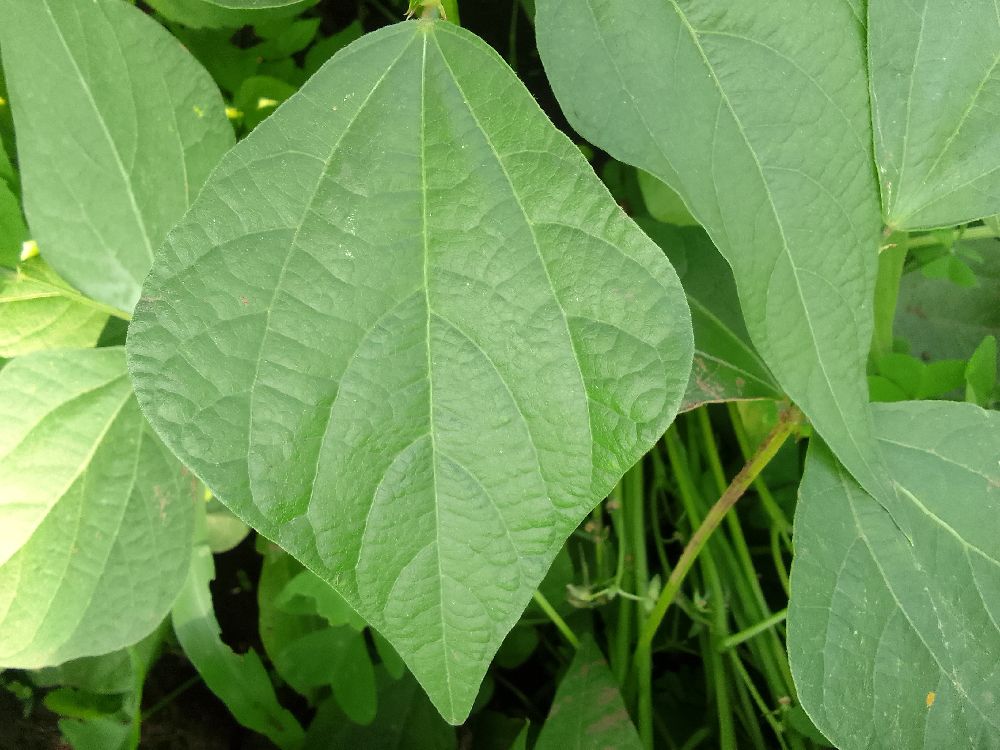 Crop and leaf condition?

common bean, healthy
